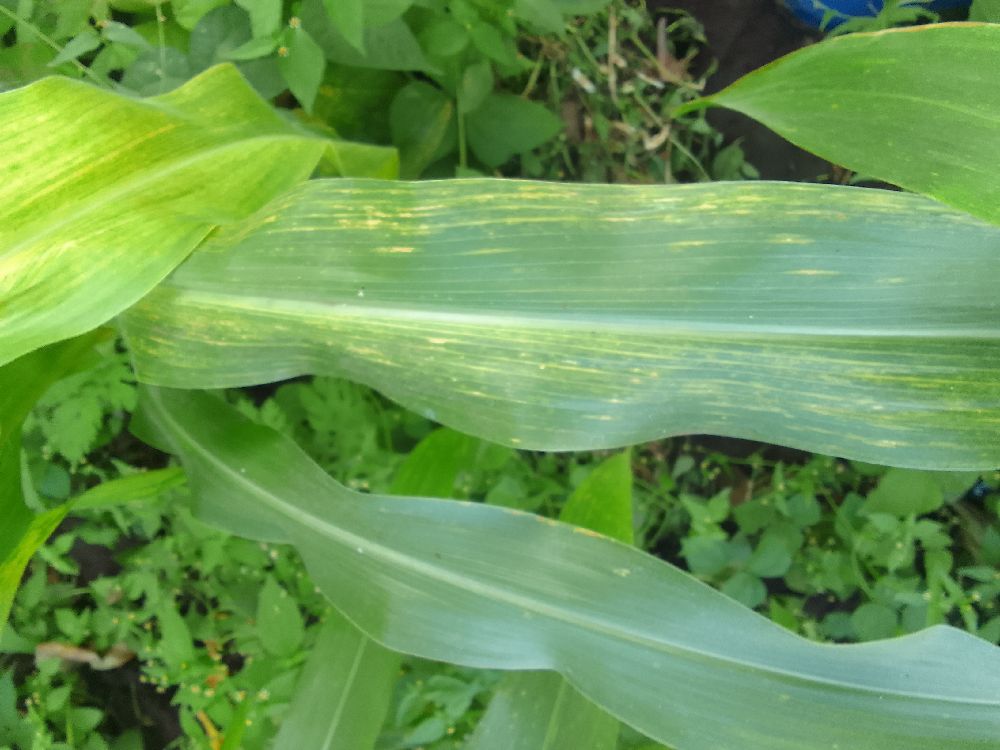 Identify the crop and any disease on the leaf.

maize, maize lethal necrosis
